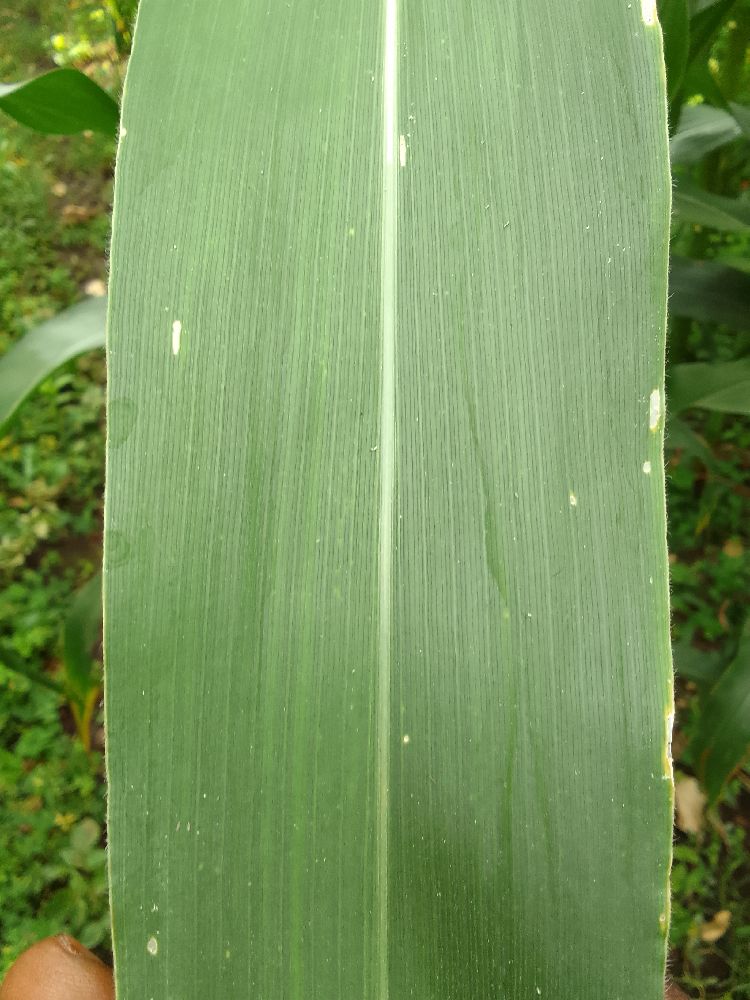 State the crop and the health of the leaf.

maize, healthy
